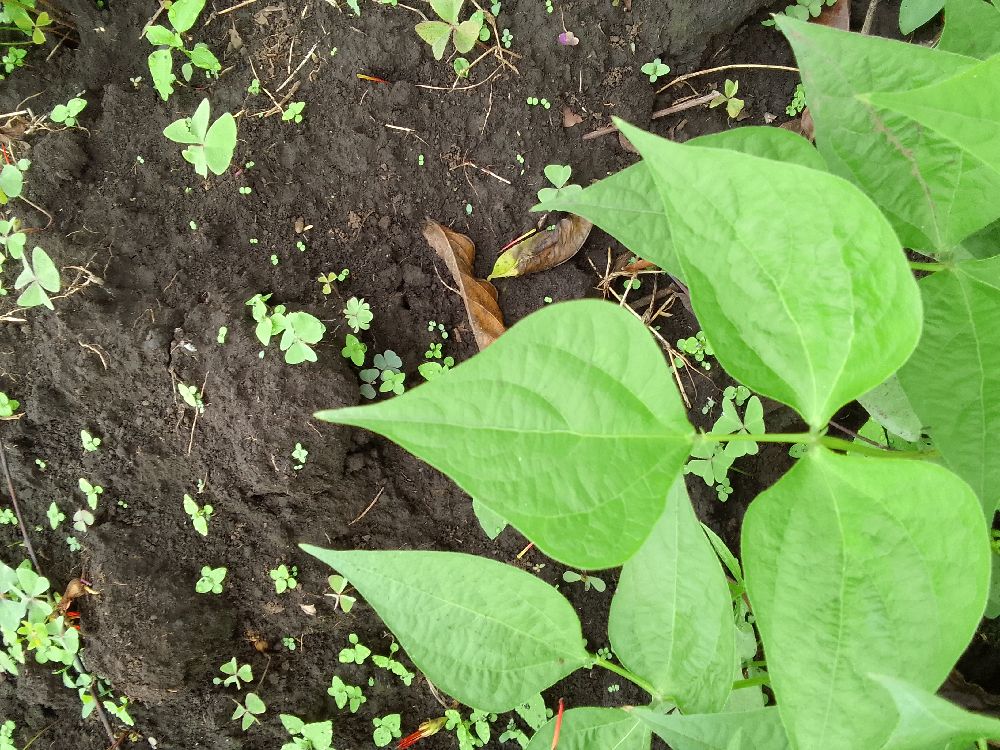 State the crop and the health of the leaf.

common bean, healthy
